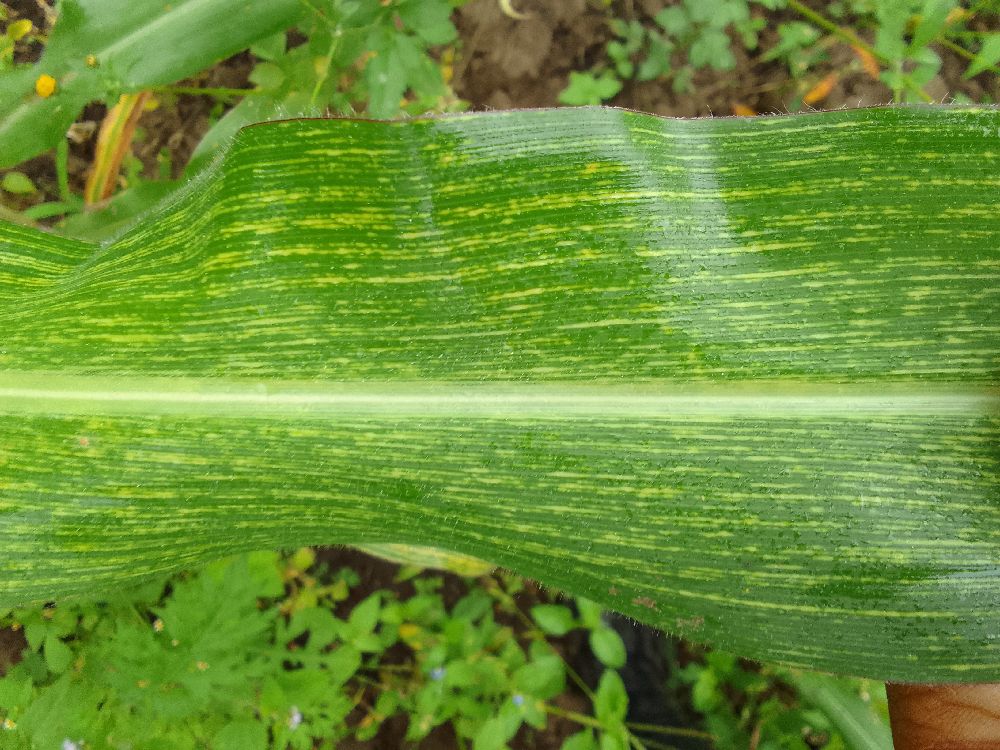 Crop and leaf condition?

maize, maize streak virus
